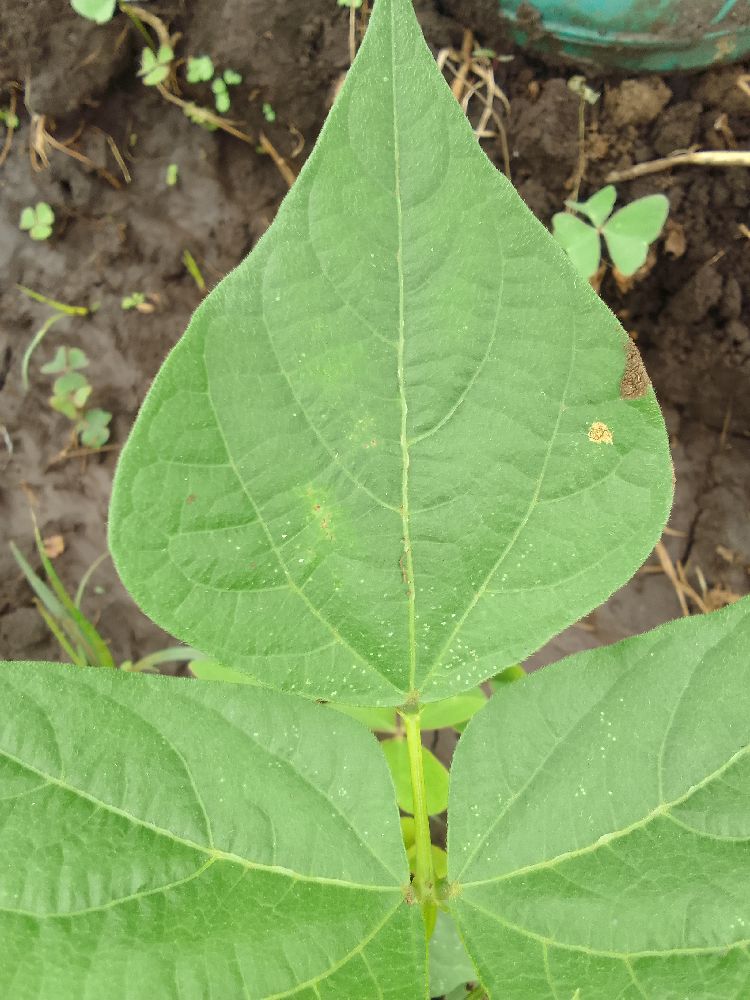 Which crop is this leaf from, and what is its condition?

common bean, healthy
